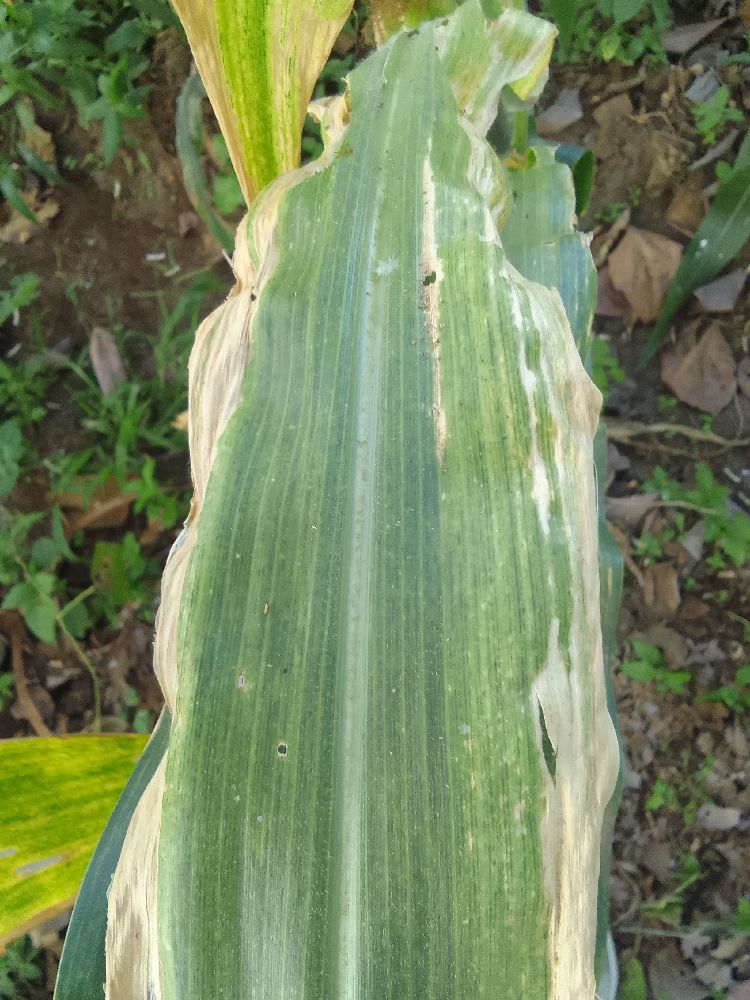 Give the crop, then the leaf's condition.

maize, maize lethal necrosis
